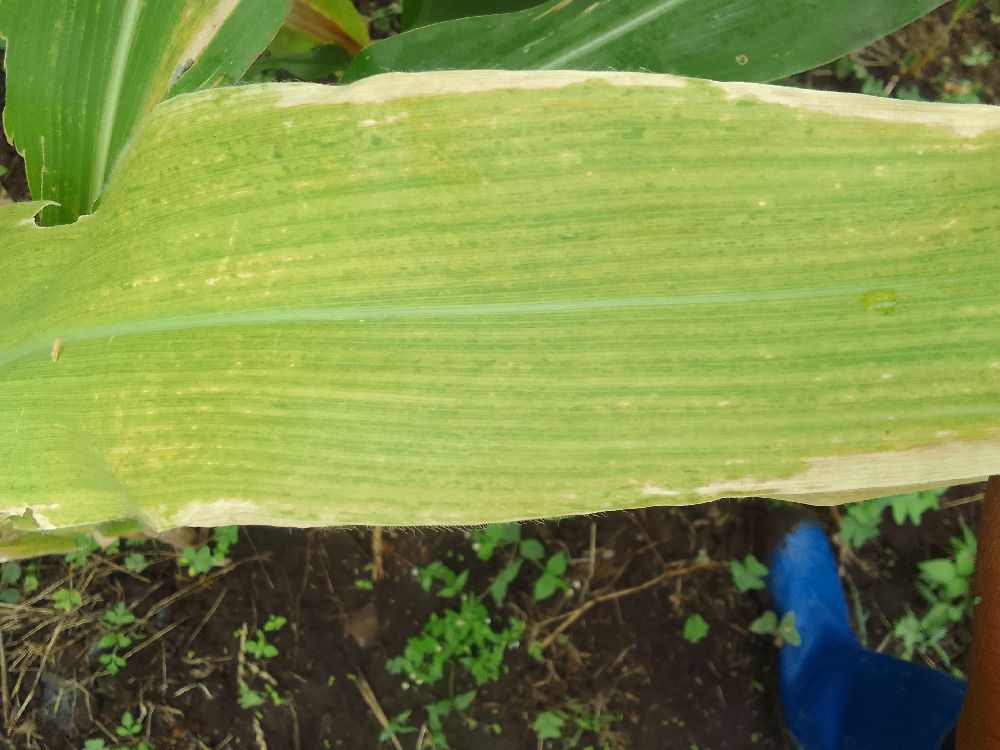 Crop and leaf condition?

maize, maize lethal necrosis
